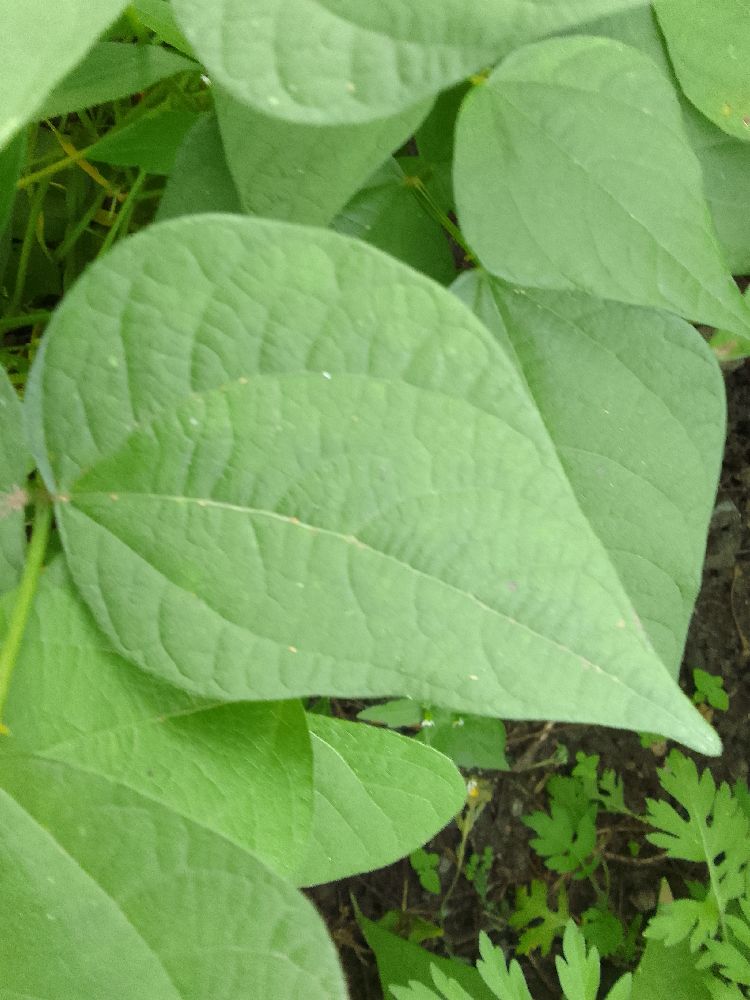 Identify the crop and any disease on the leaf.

common bean, healthy
